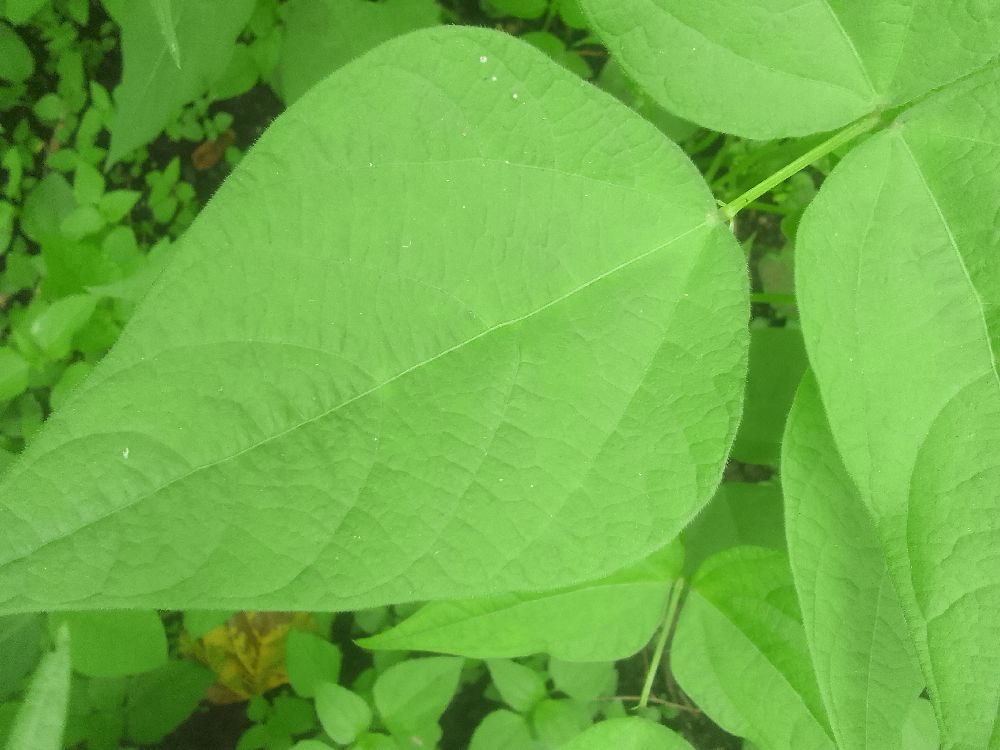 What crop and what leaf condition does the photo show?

common bean, healthy
